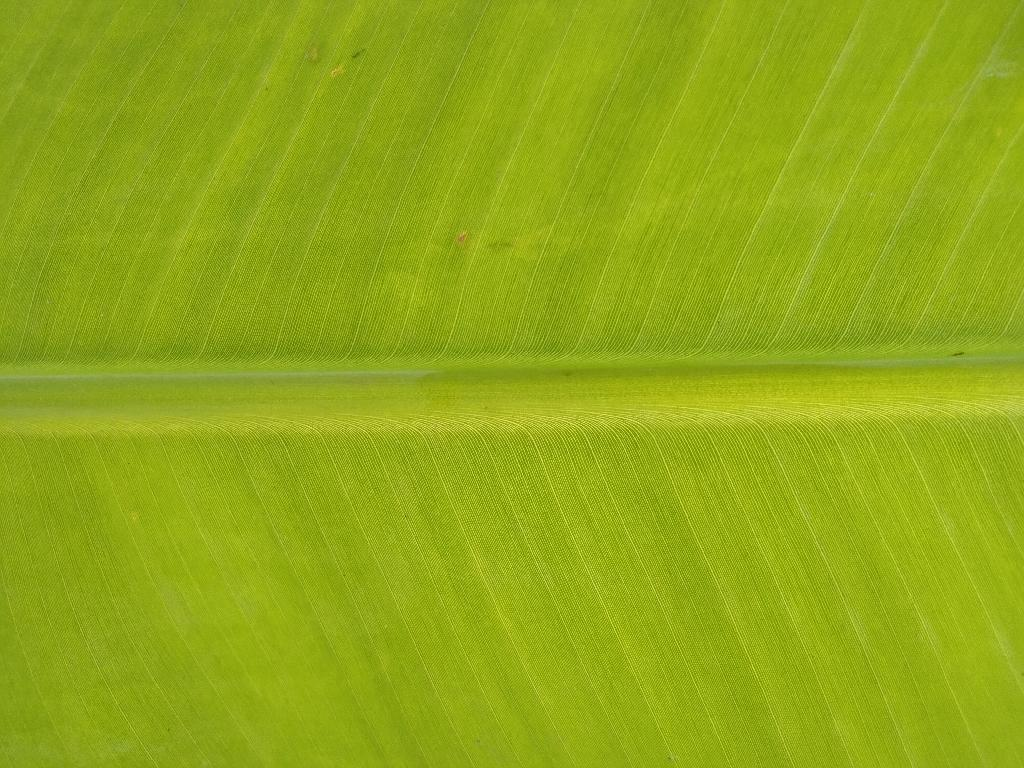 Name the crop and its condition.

banana, healthy
